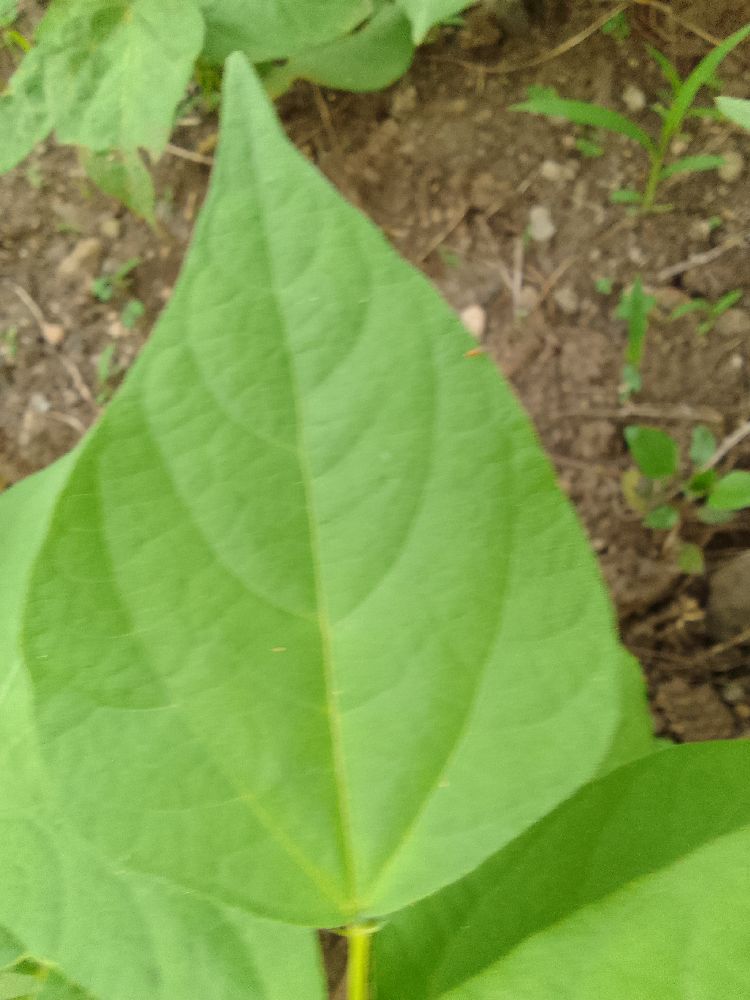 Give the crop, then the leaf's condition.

common bean, healthy
